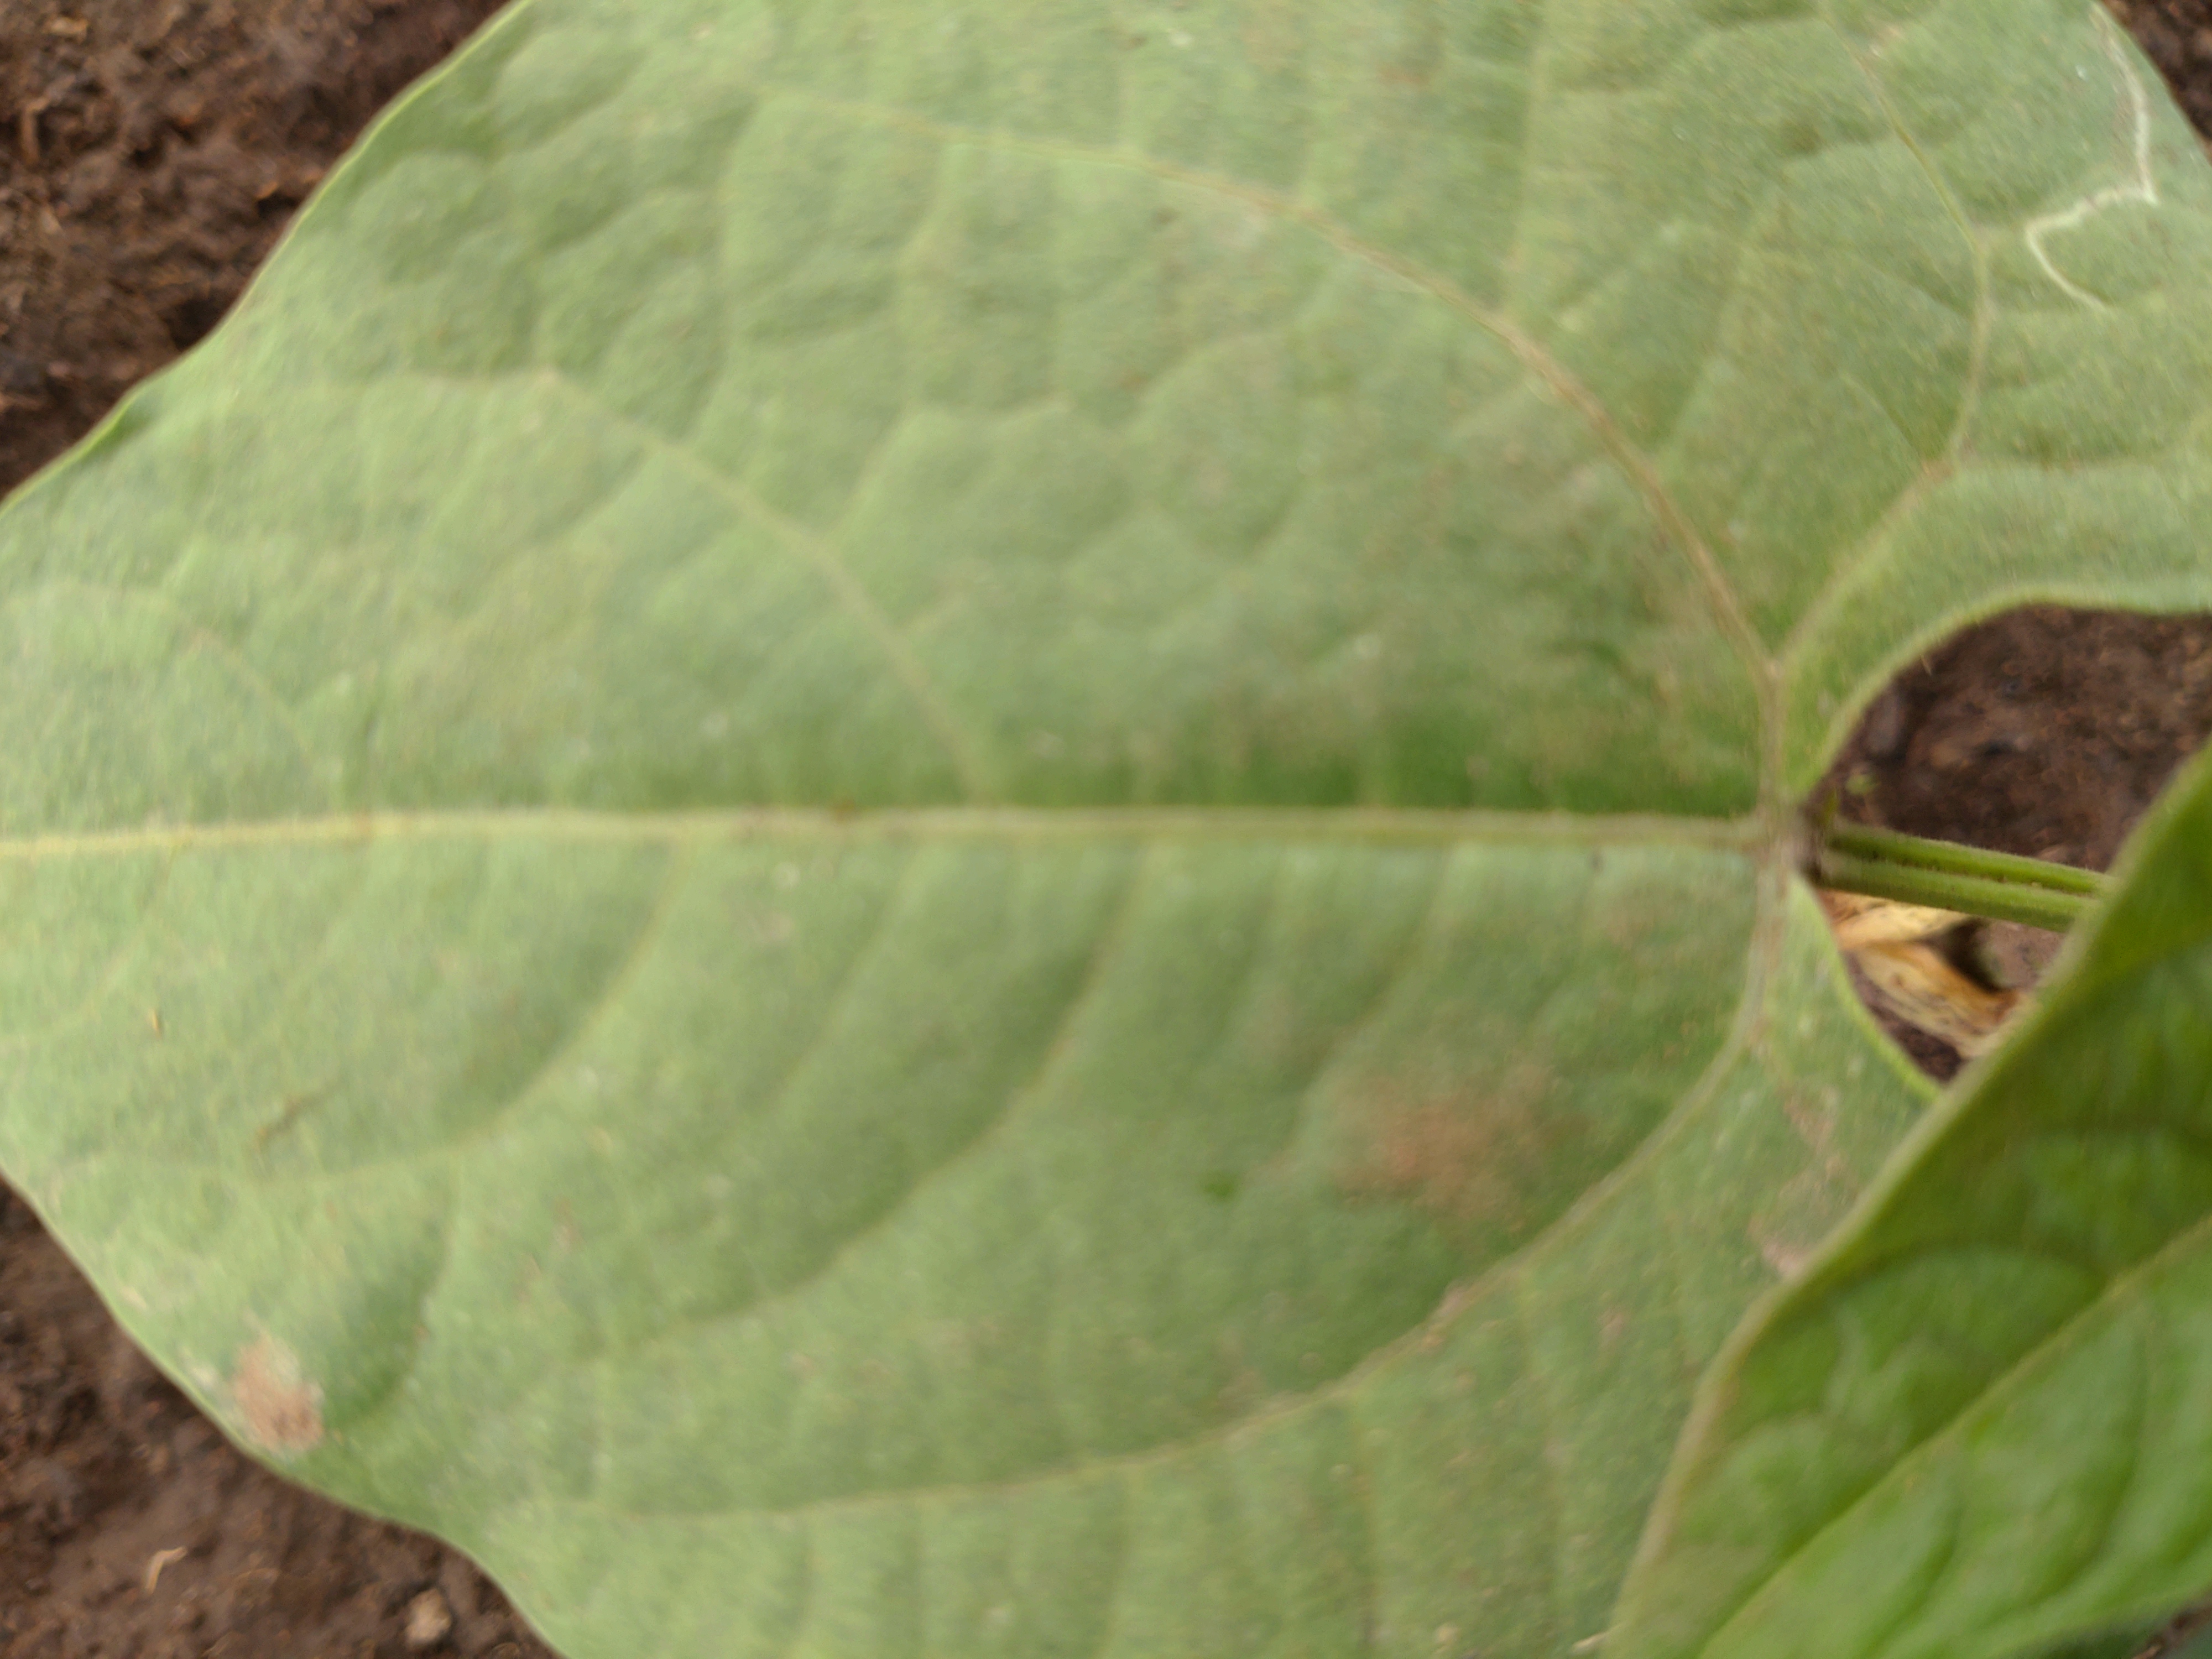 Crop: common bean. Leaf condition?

healthy
